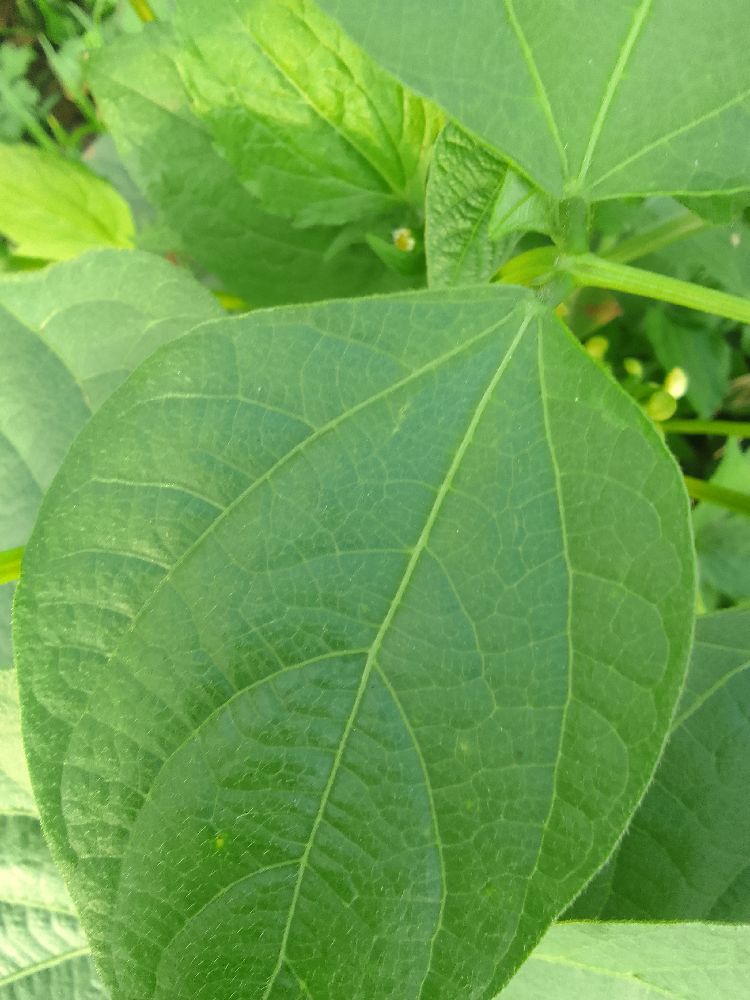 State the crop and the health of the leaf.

common bean, healthy
